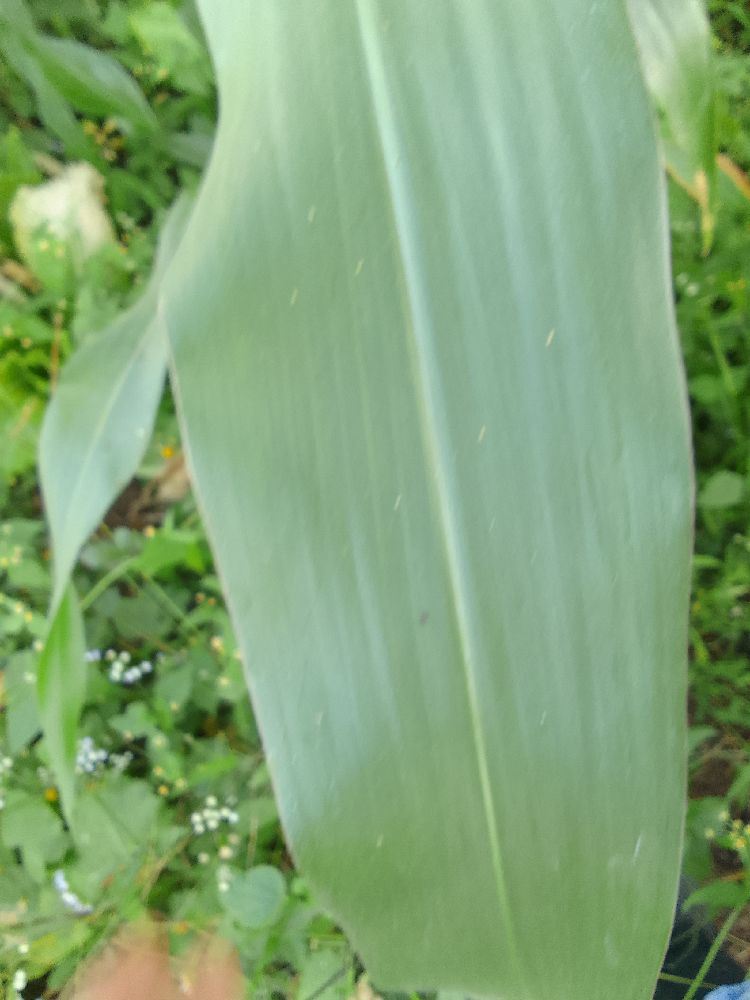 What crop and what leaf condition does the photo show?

maize, healthy
